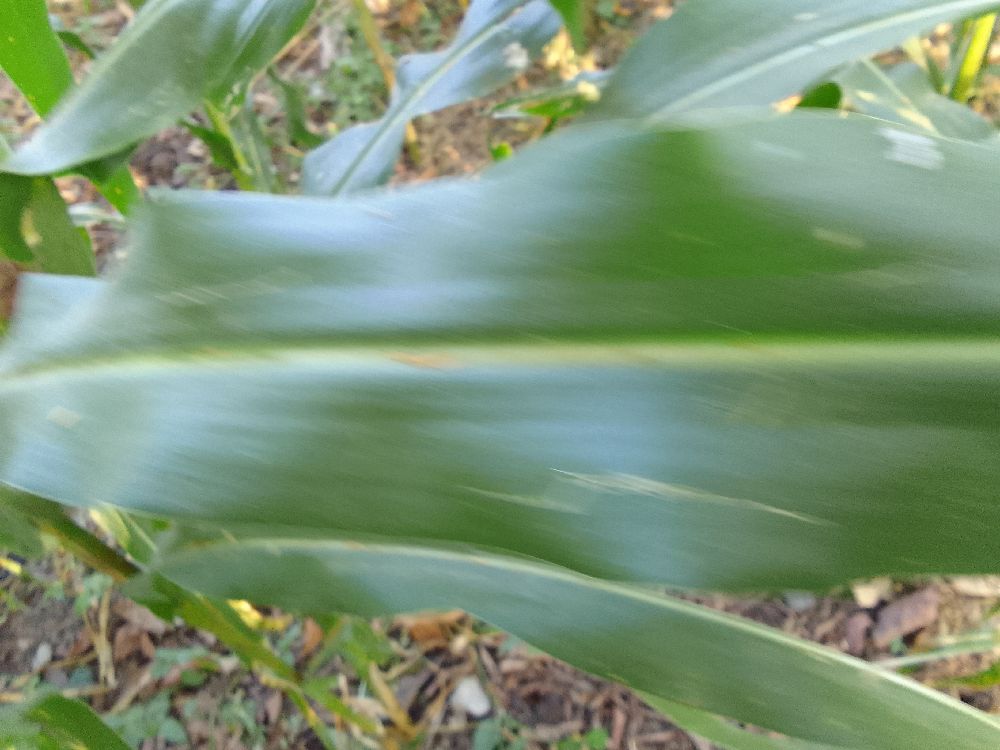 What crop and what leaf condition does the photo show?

maize, healthy
